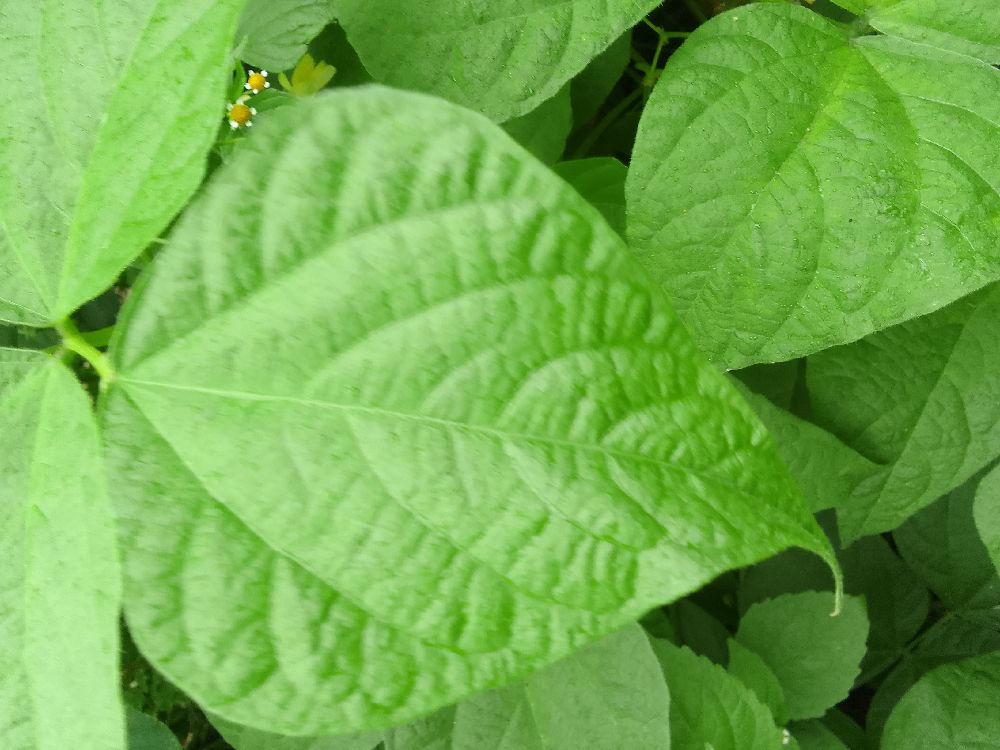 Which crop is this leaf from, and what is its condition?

common bean, healthy
